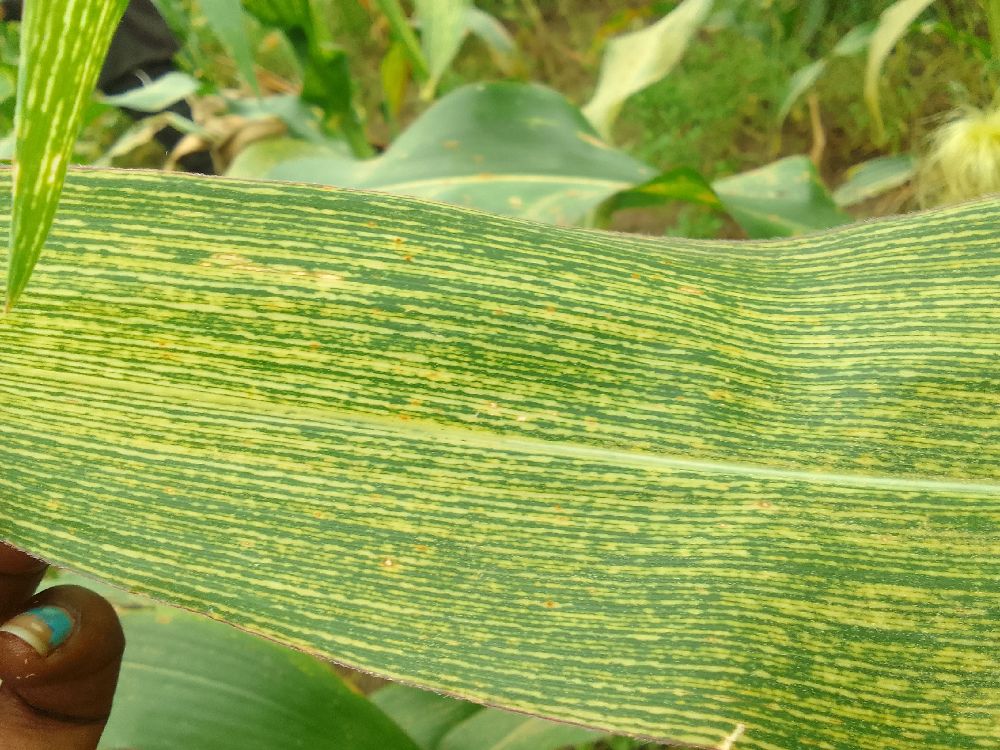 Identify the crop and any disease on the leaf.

maize, maize streak virus
